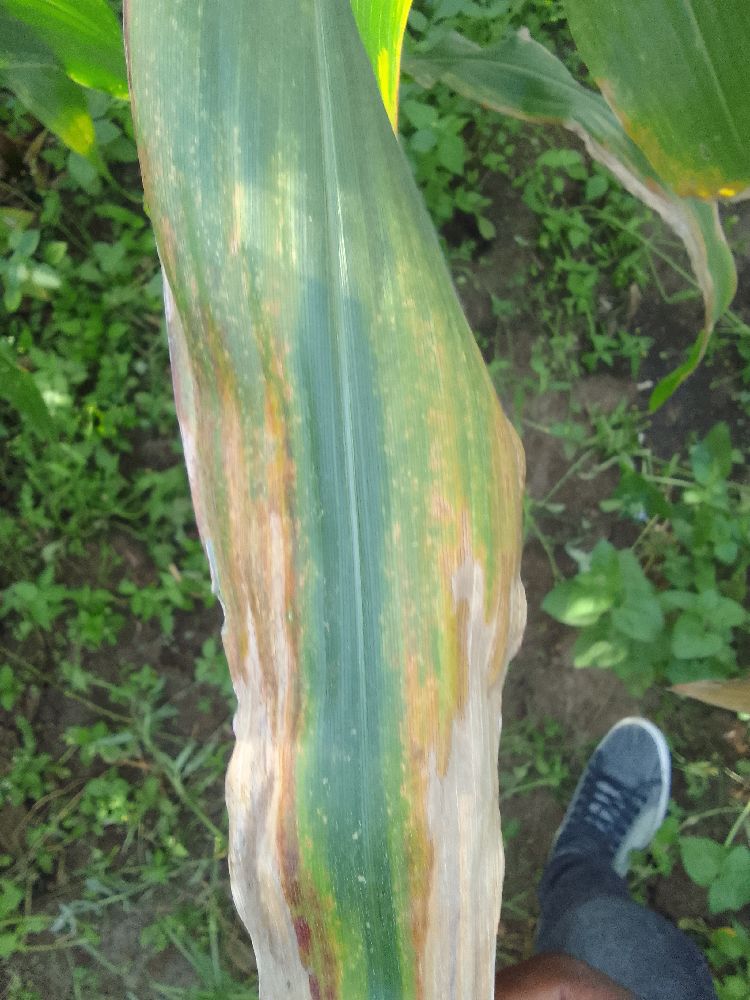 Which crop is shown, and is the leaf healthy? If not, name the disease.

maize, maize lethal necrosis
